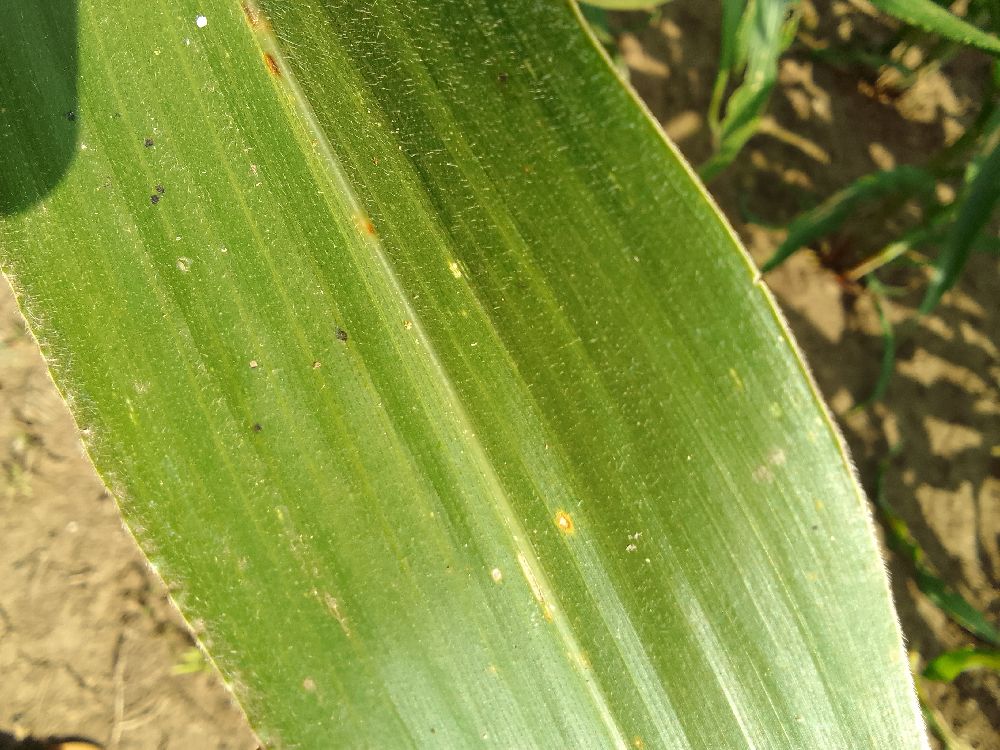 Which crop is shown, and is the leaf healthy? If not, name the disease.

maize, healthy
